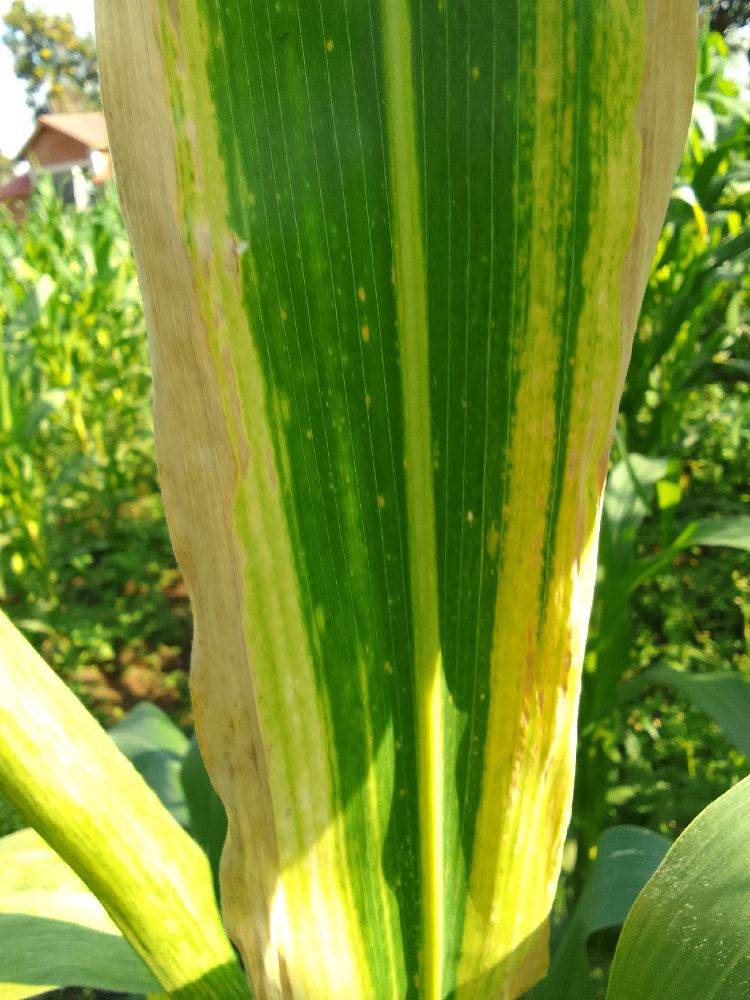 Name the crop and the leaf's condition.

maize, maize lethal necrosis
